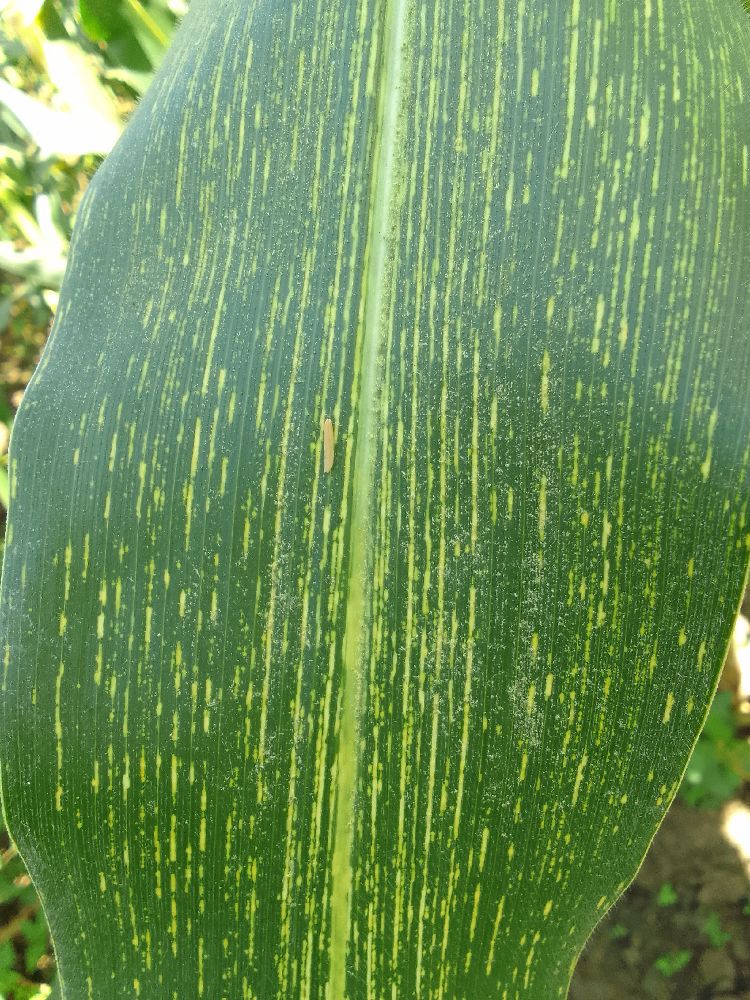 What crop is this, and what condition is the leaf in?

maize, maize streak virus
